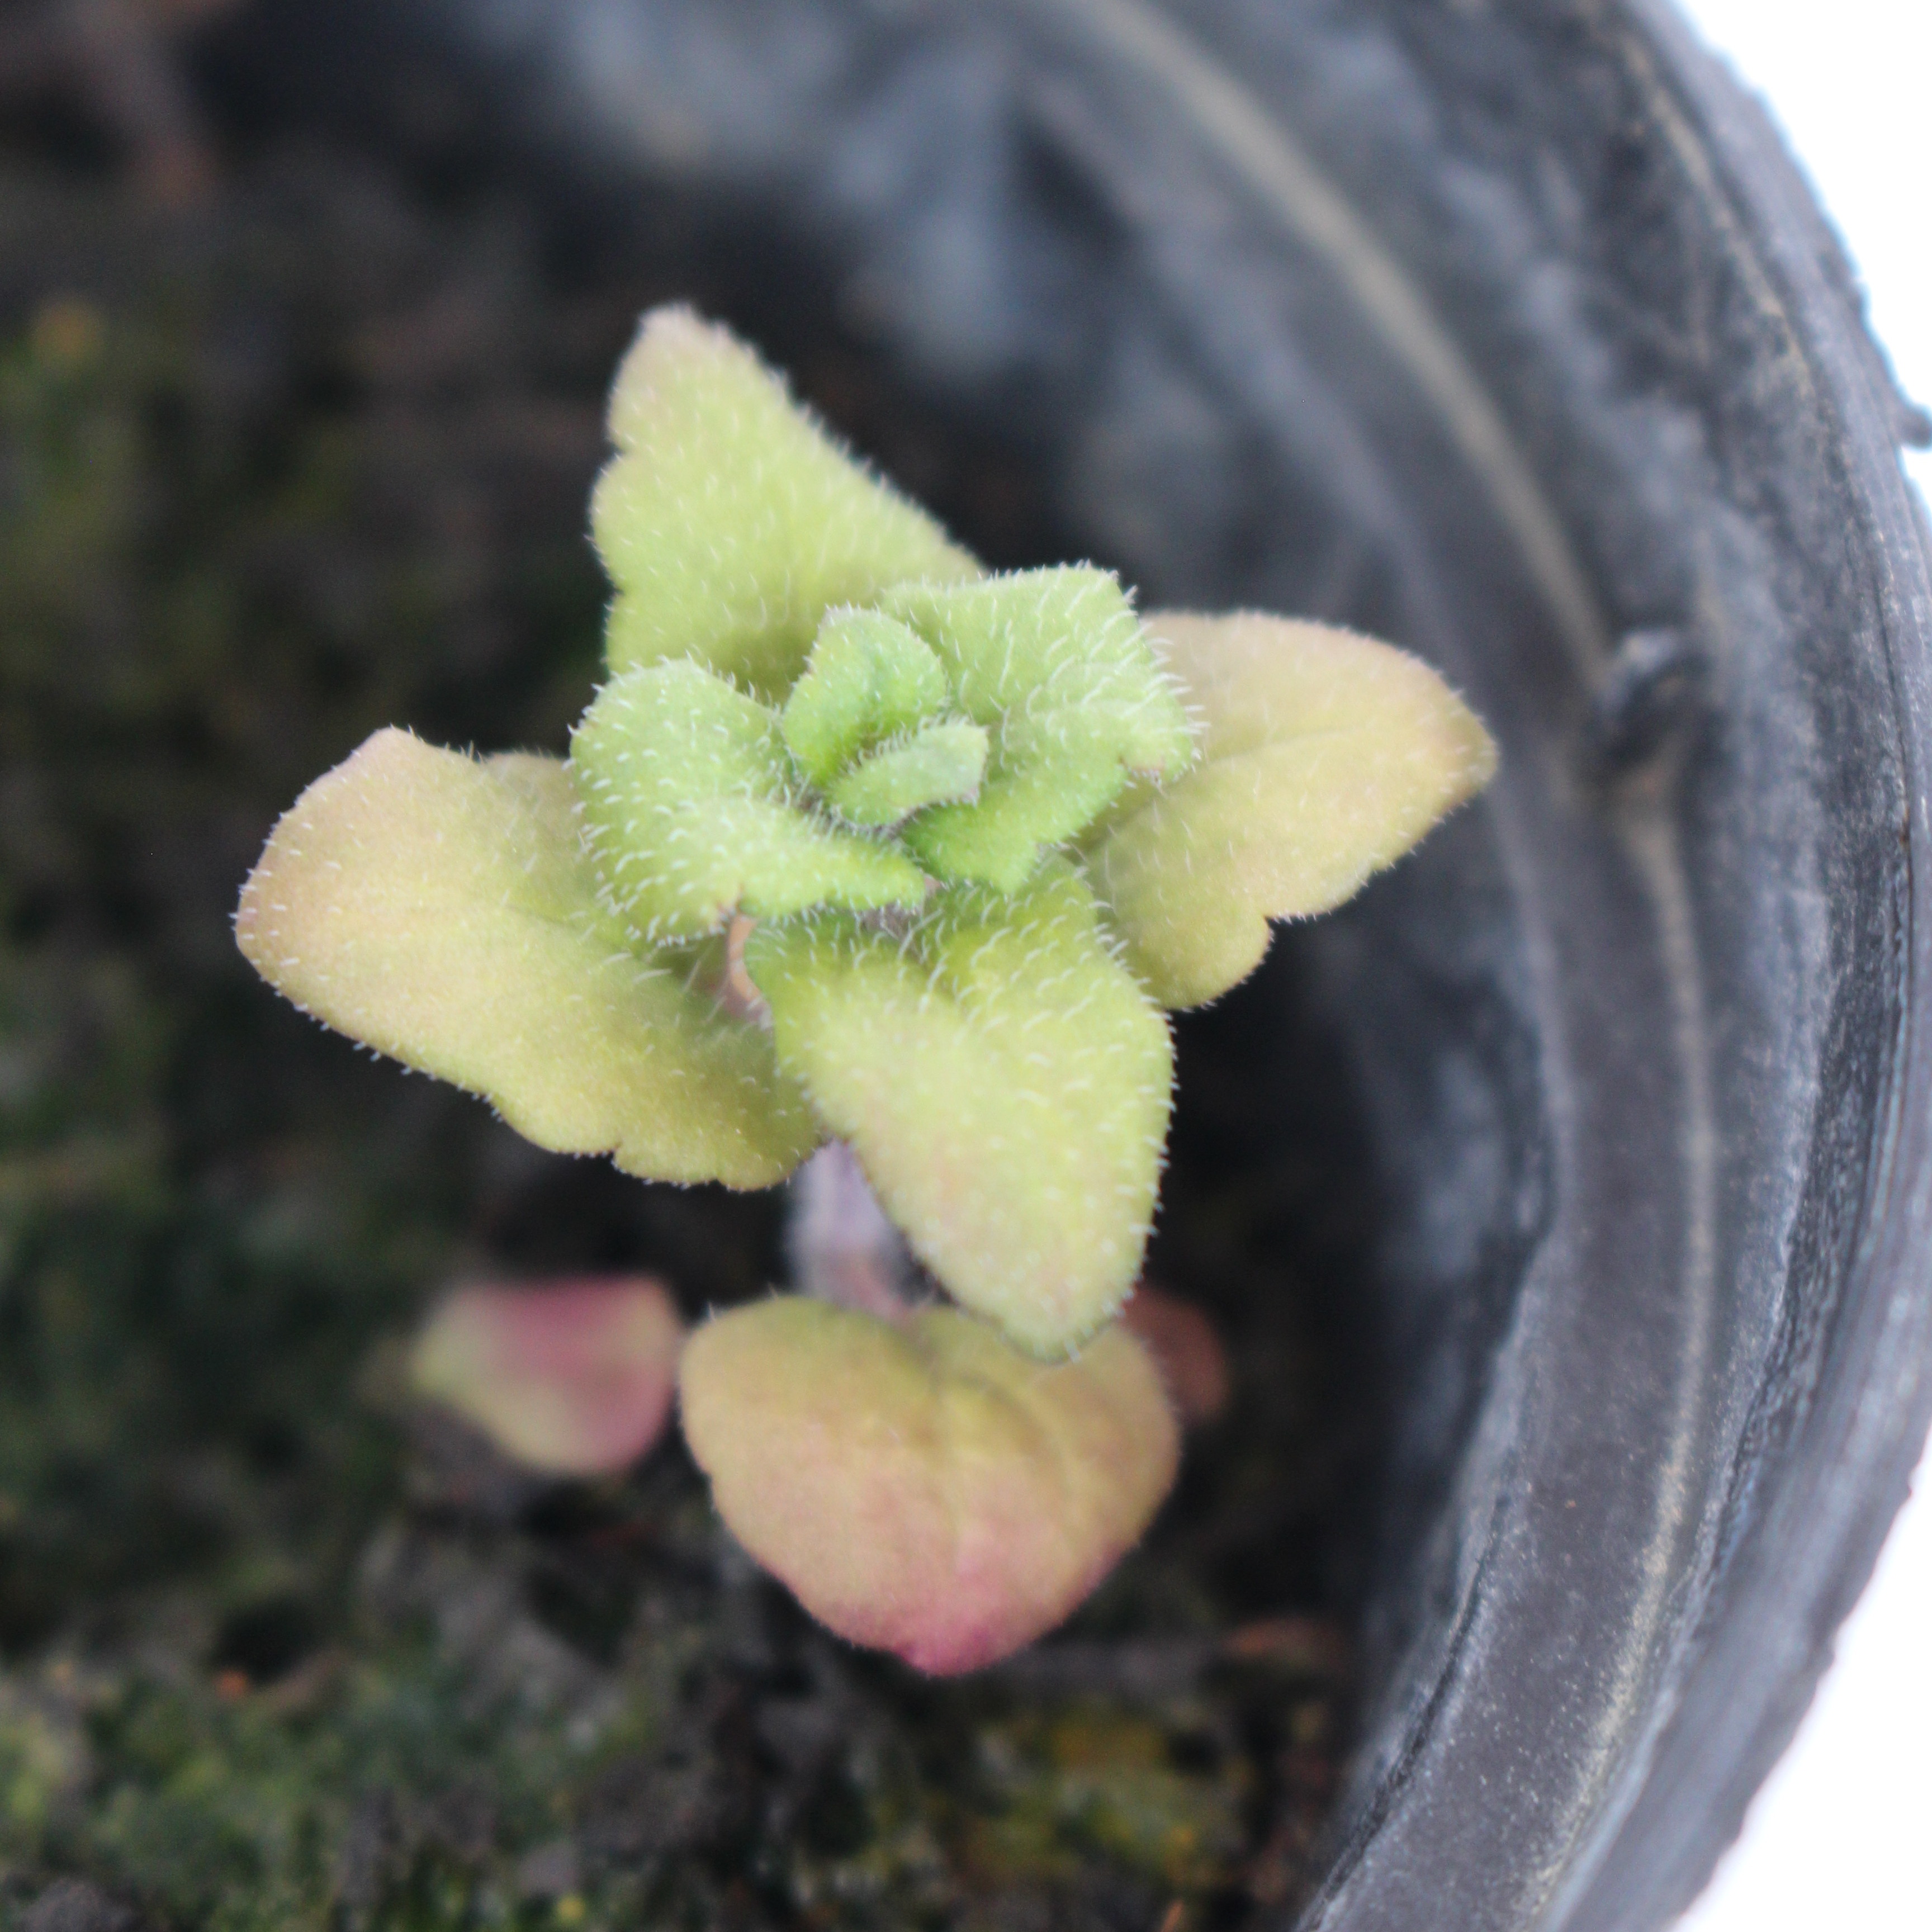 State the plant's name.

Veronica persica
